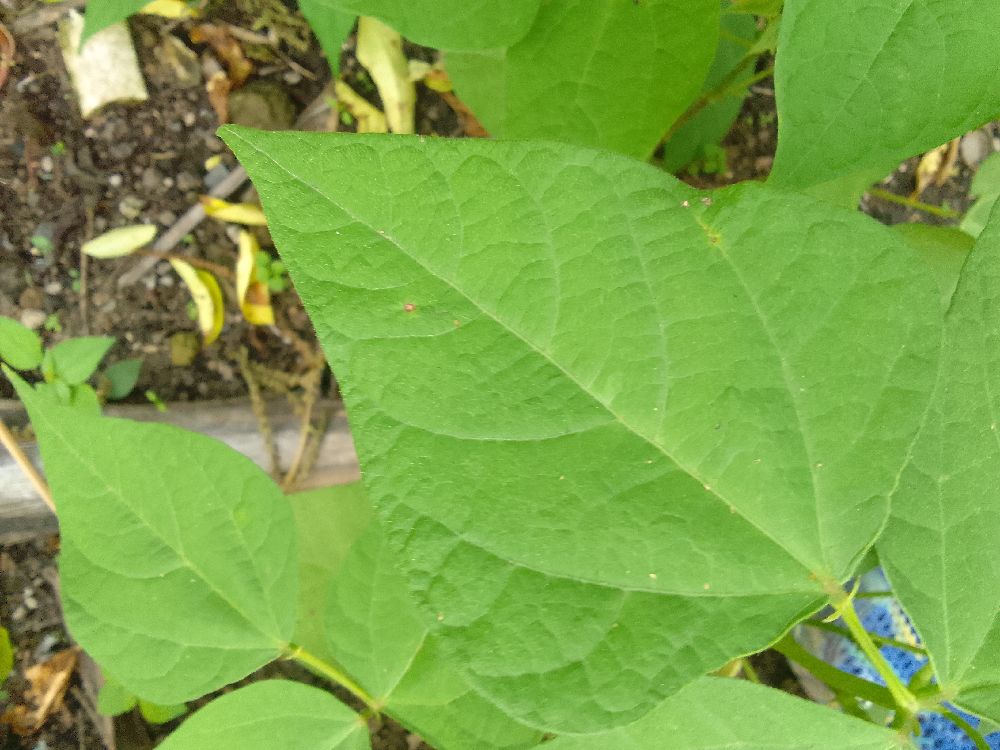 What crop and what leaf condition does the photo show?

common bean, healthy
